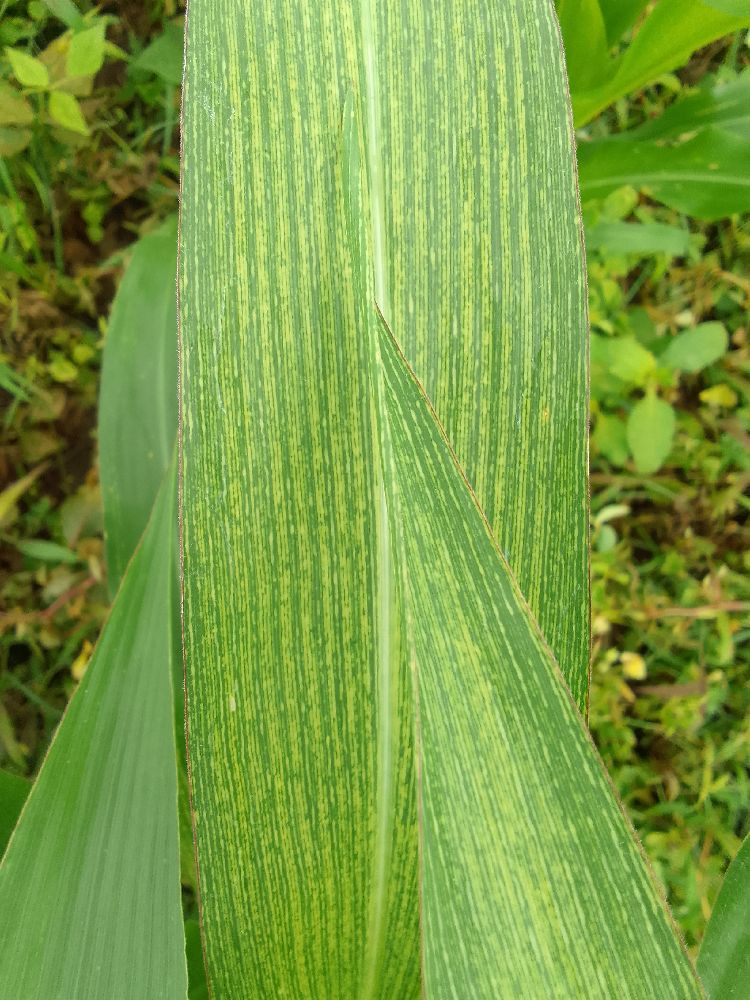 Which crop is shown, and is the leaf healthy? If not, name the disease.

maize, maize streak virus
